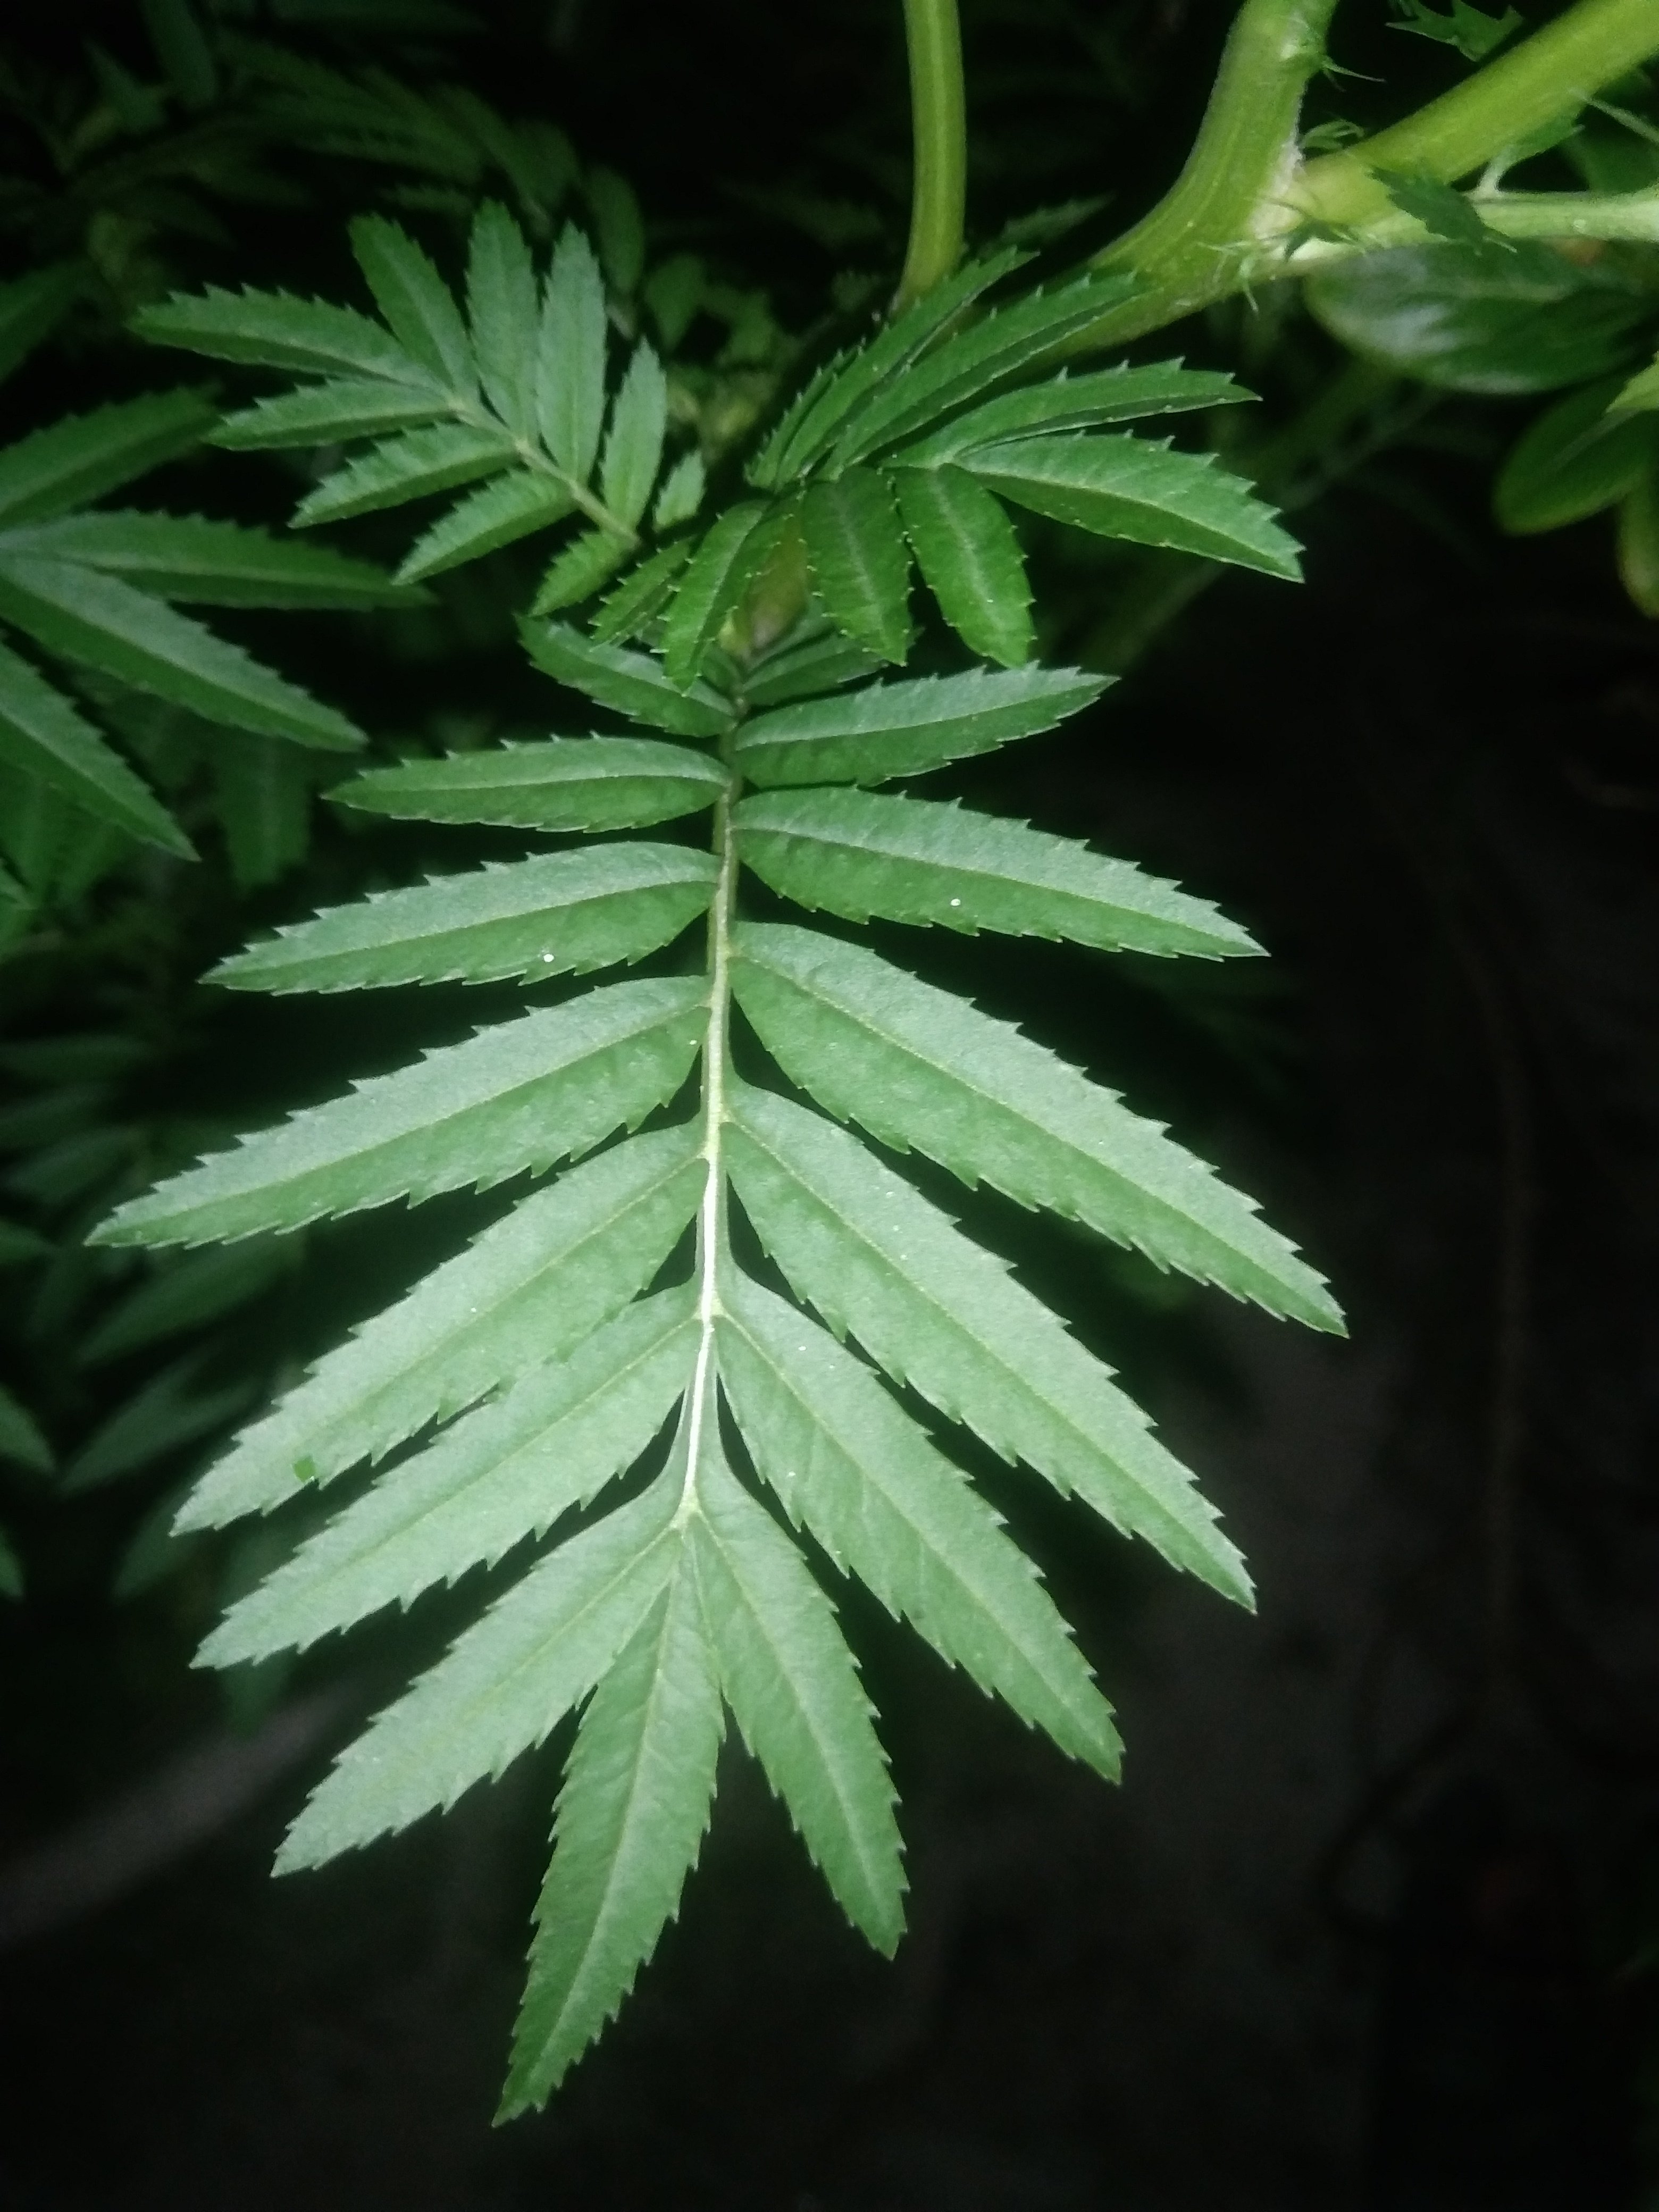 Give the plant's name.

marigold
